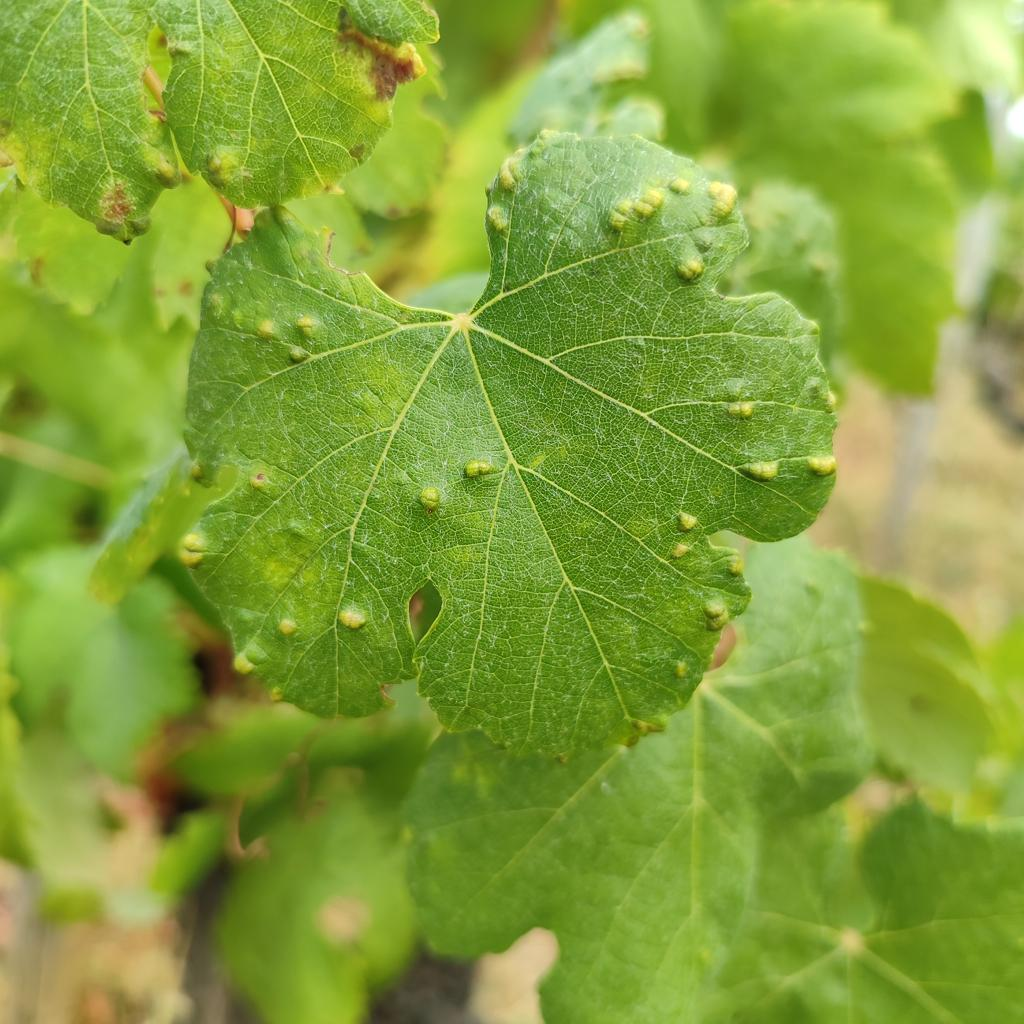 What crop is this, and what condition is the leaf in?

grapevine, erineum mite
